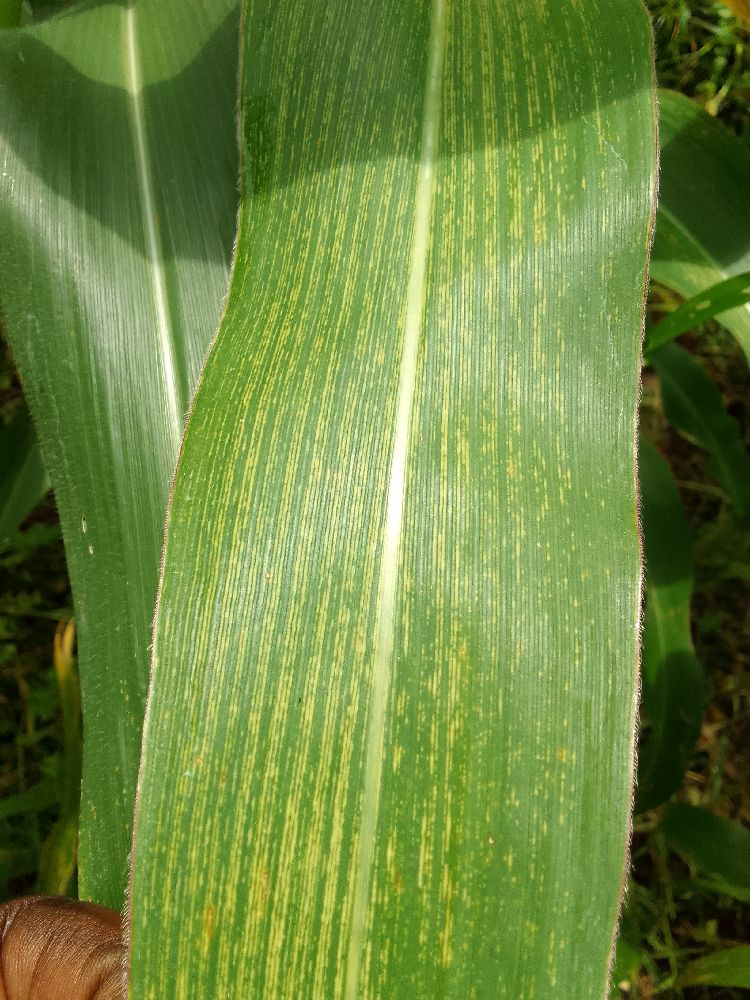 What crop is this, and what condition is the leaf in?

maize, maize streak virus
